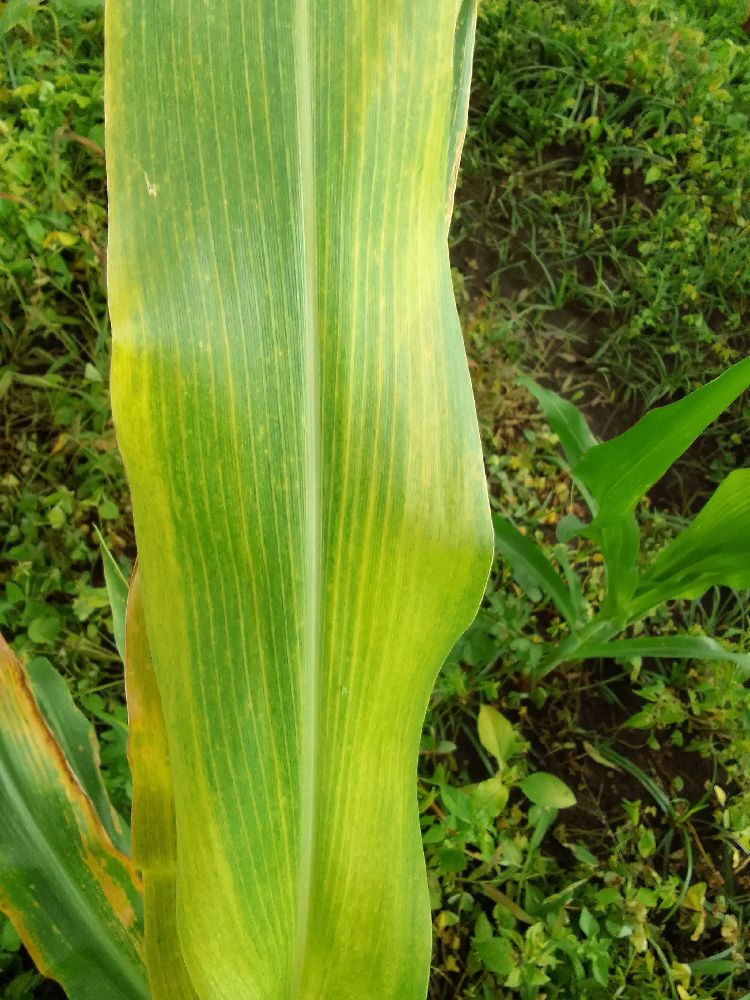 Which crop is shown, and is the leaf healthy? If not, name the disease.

maize, maize lethal necrosis
